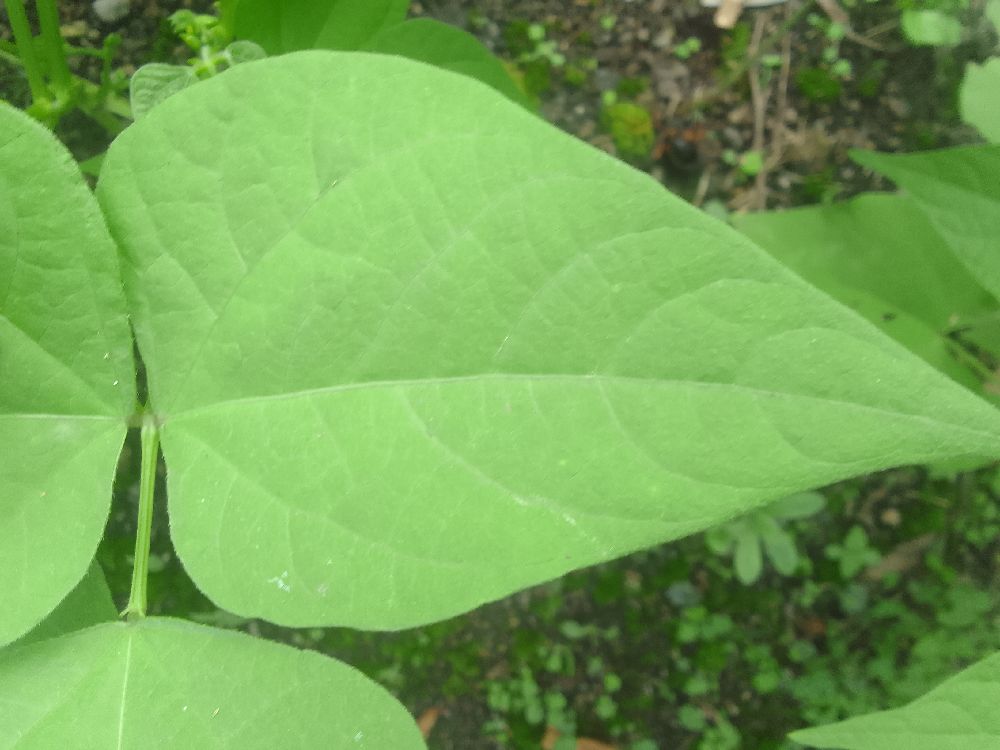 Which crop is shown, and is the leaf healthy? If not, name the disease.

common bean, healthy
